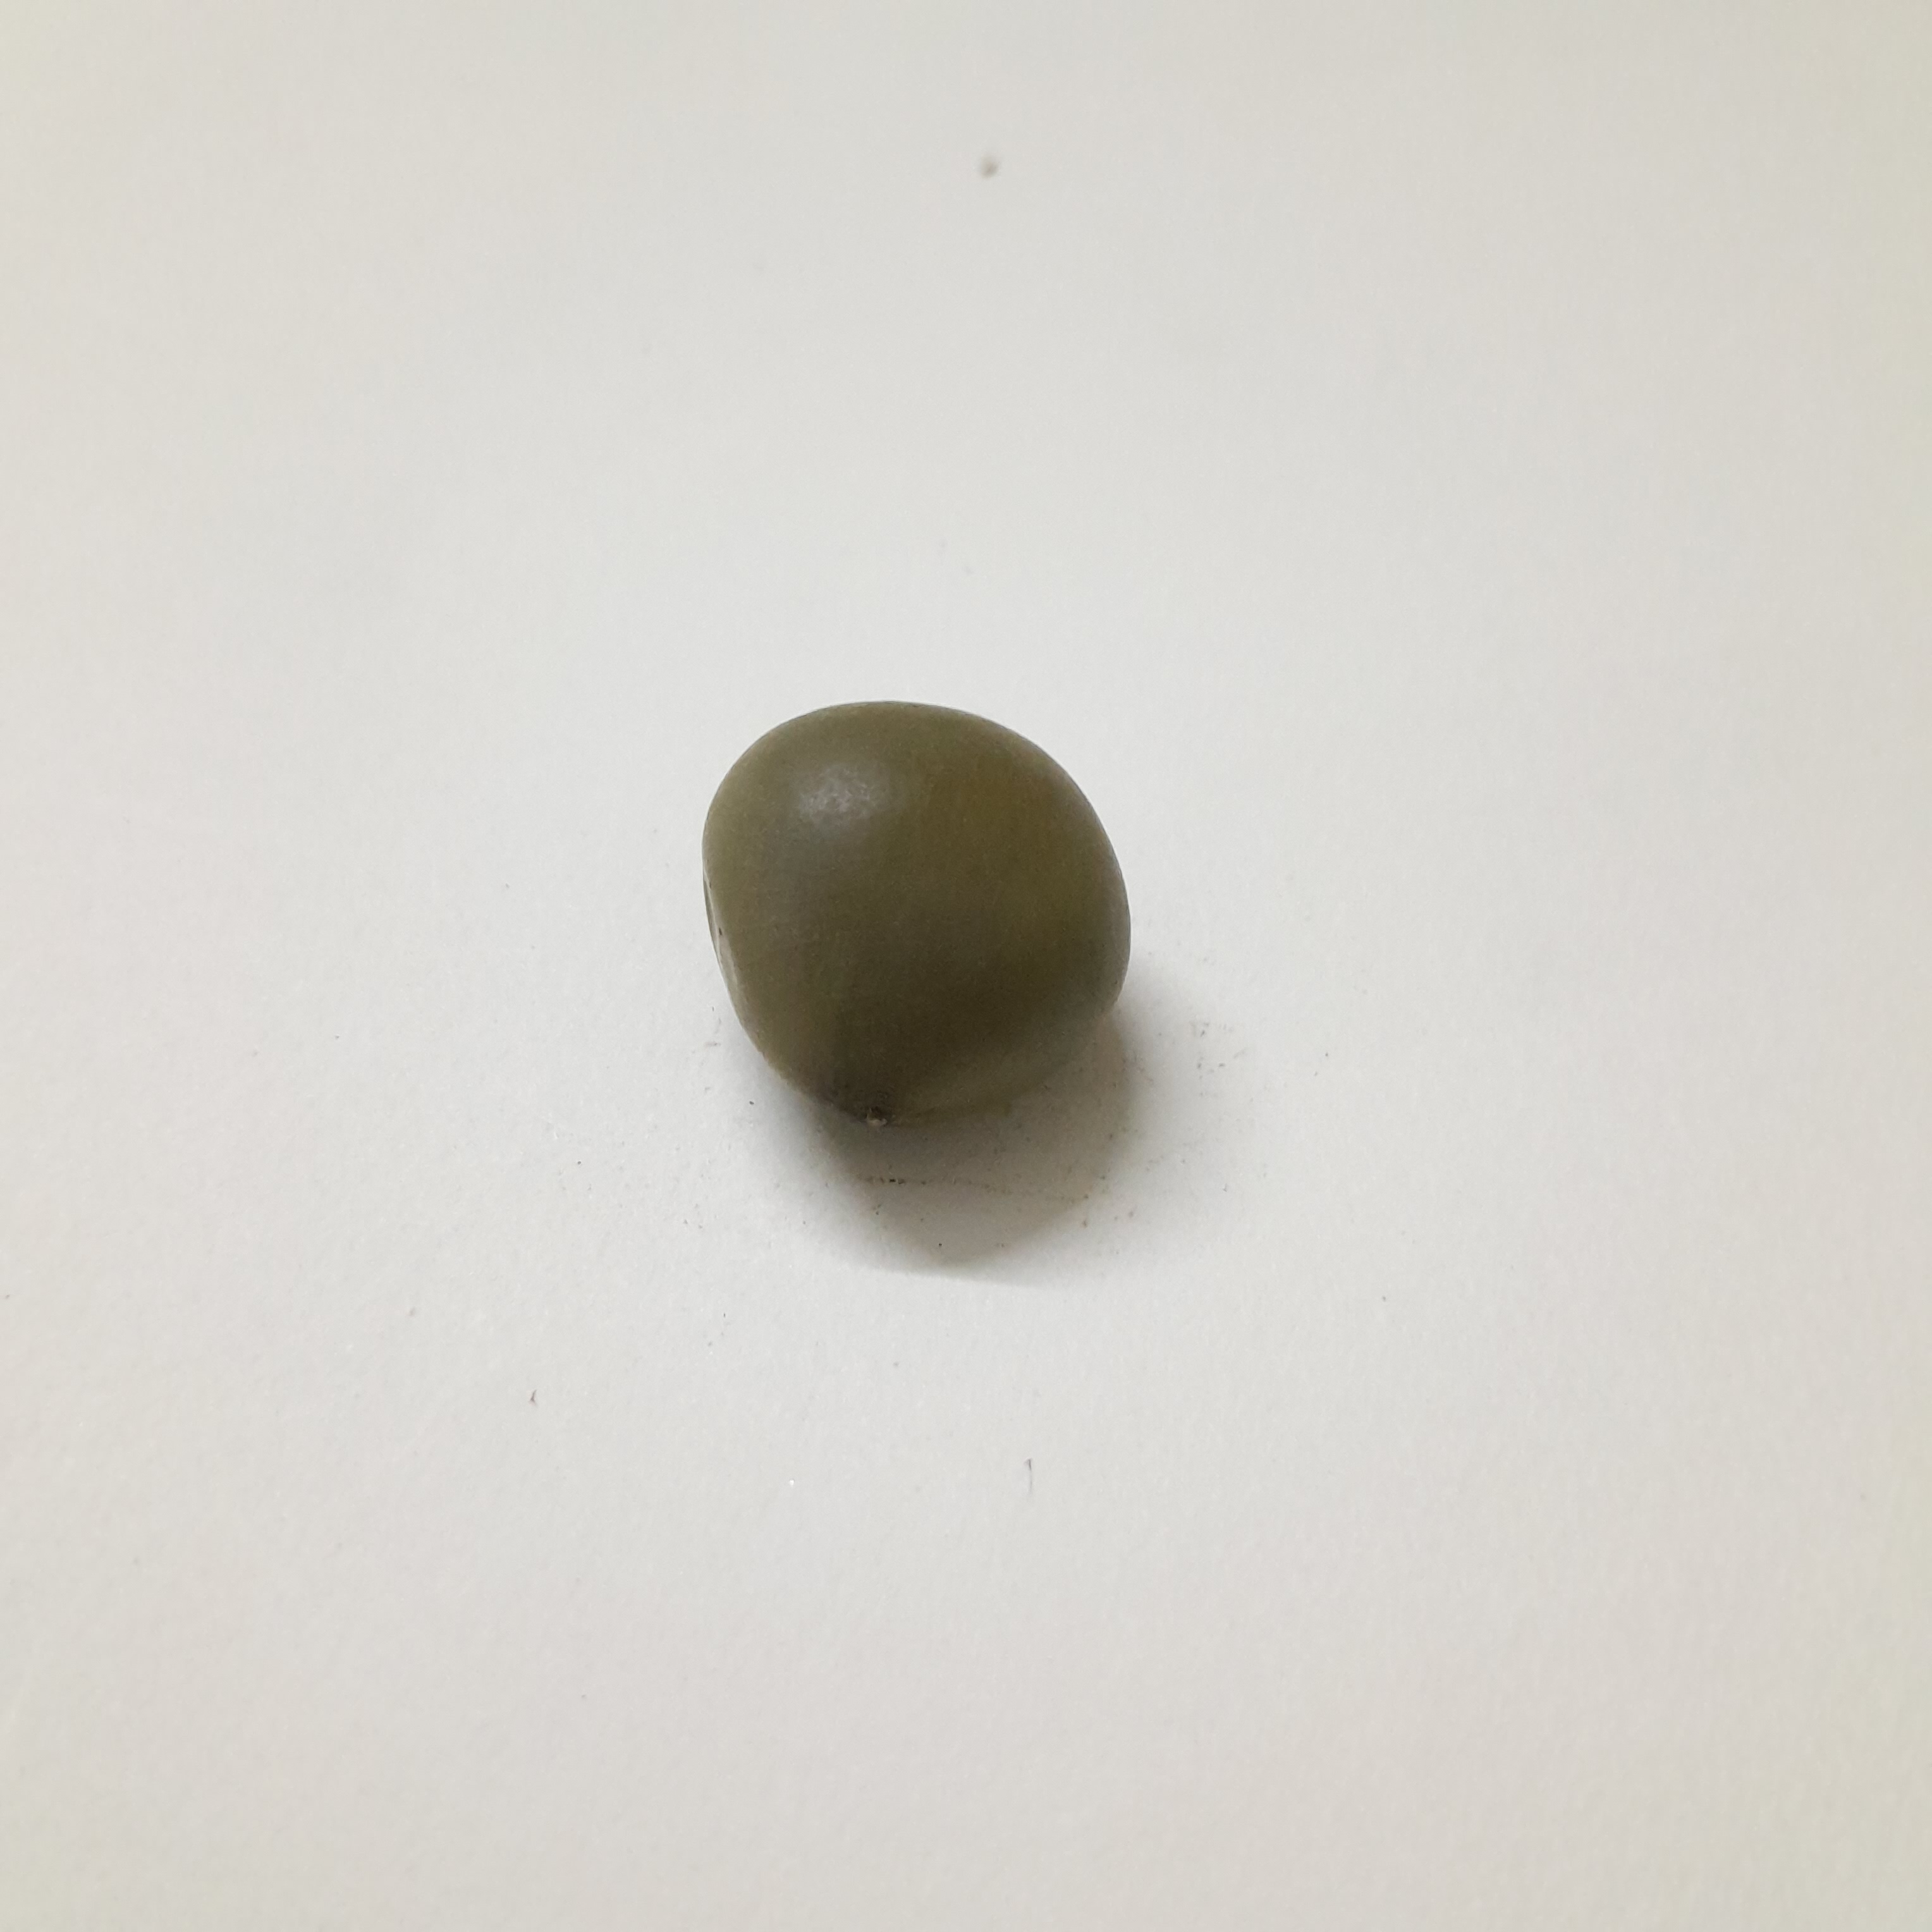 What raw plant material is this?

sagargota
